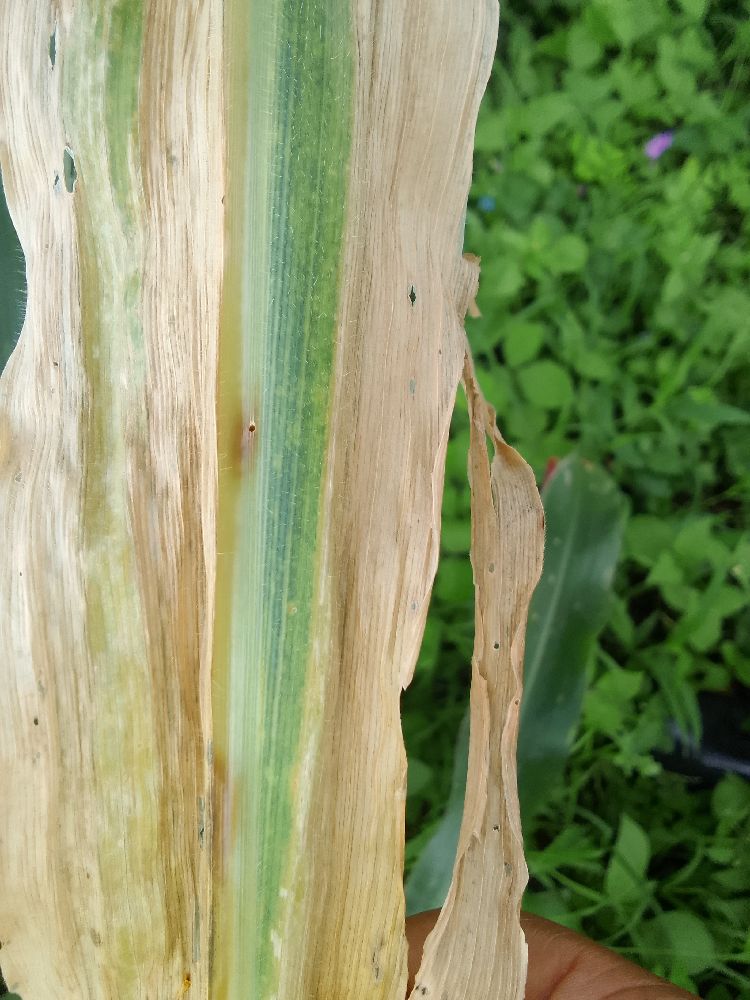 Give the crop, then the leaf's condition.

maize, maize lethal necrosis
